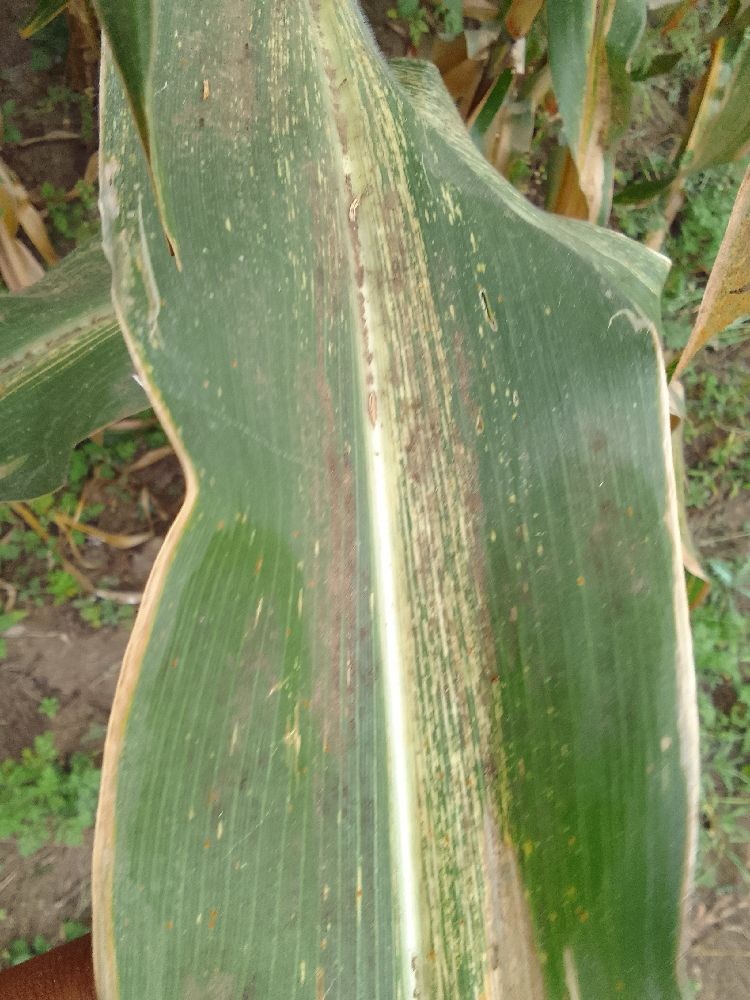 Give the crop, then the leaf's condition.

maize, maize streak virus
